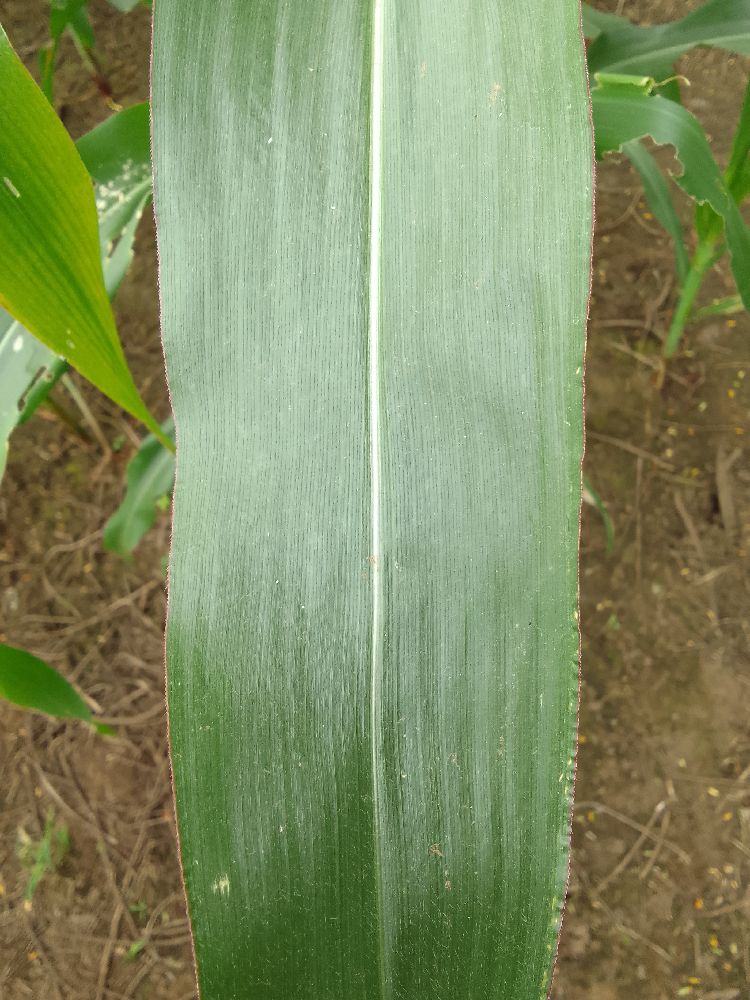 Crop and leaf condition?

maize, healthy
